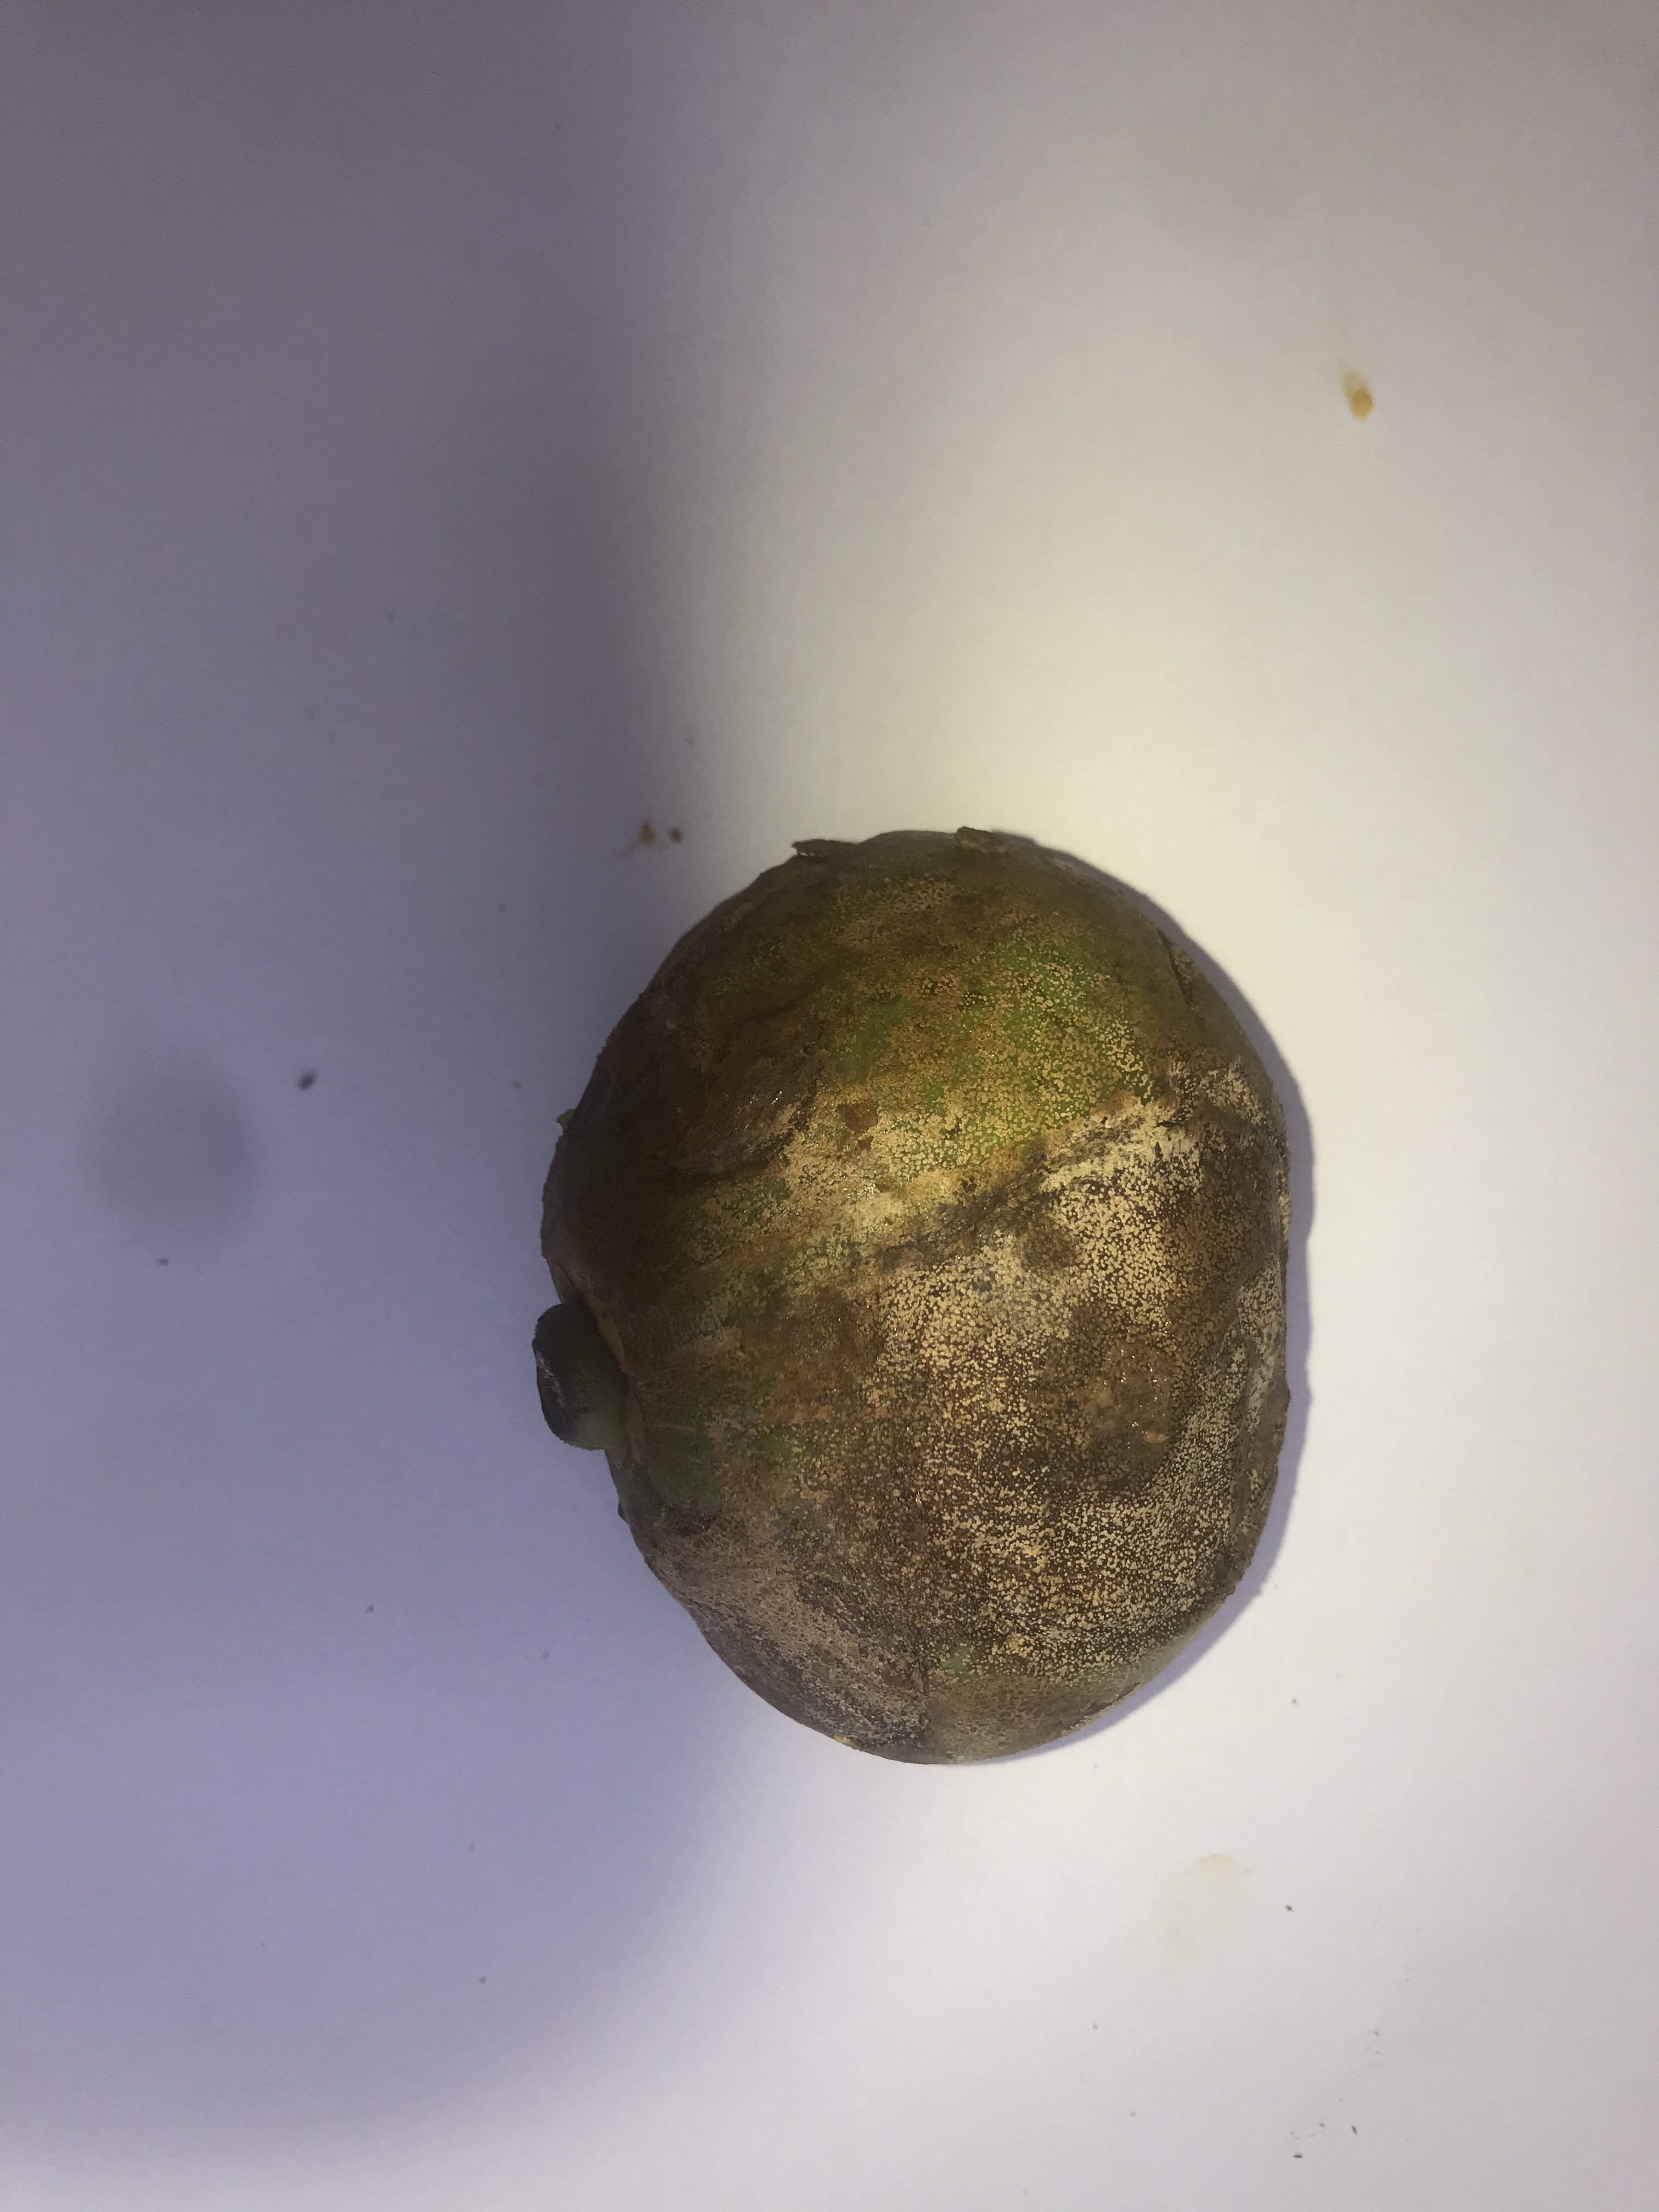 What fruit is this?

pequi
